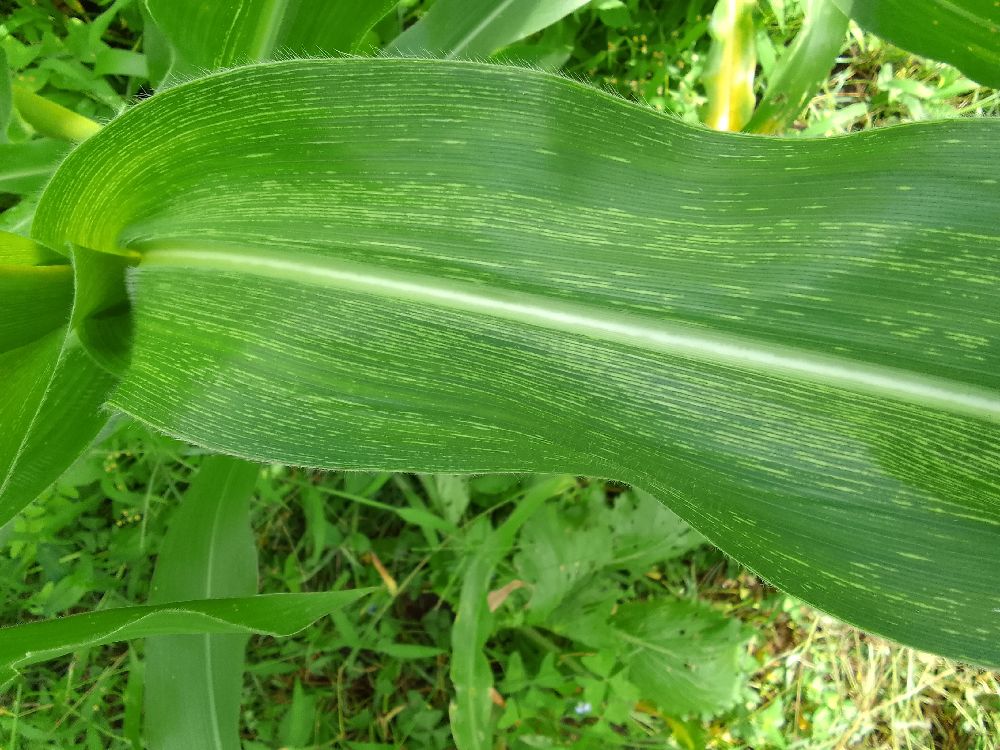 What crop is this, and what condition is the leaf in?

maize, maize streak virus
